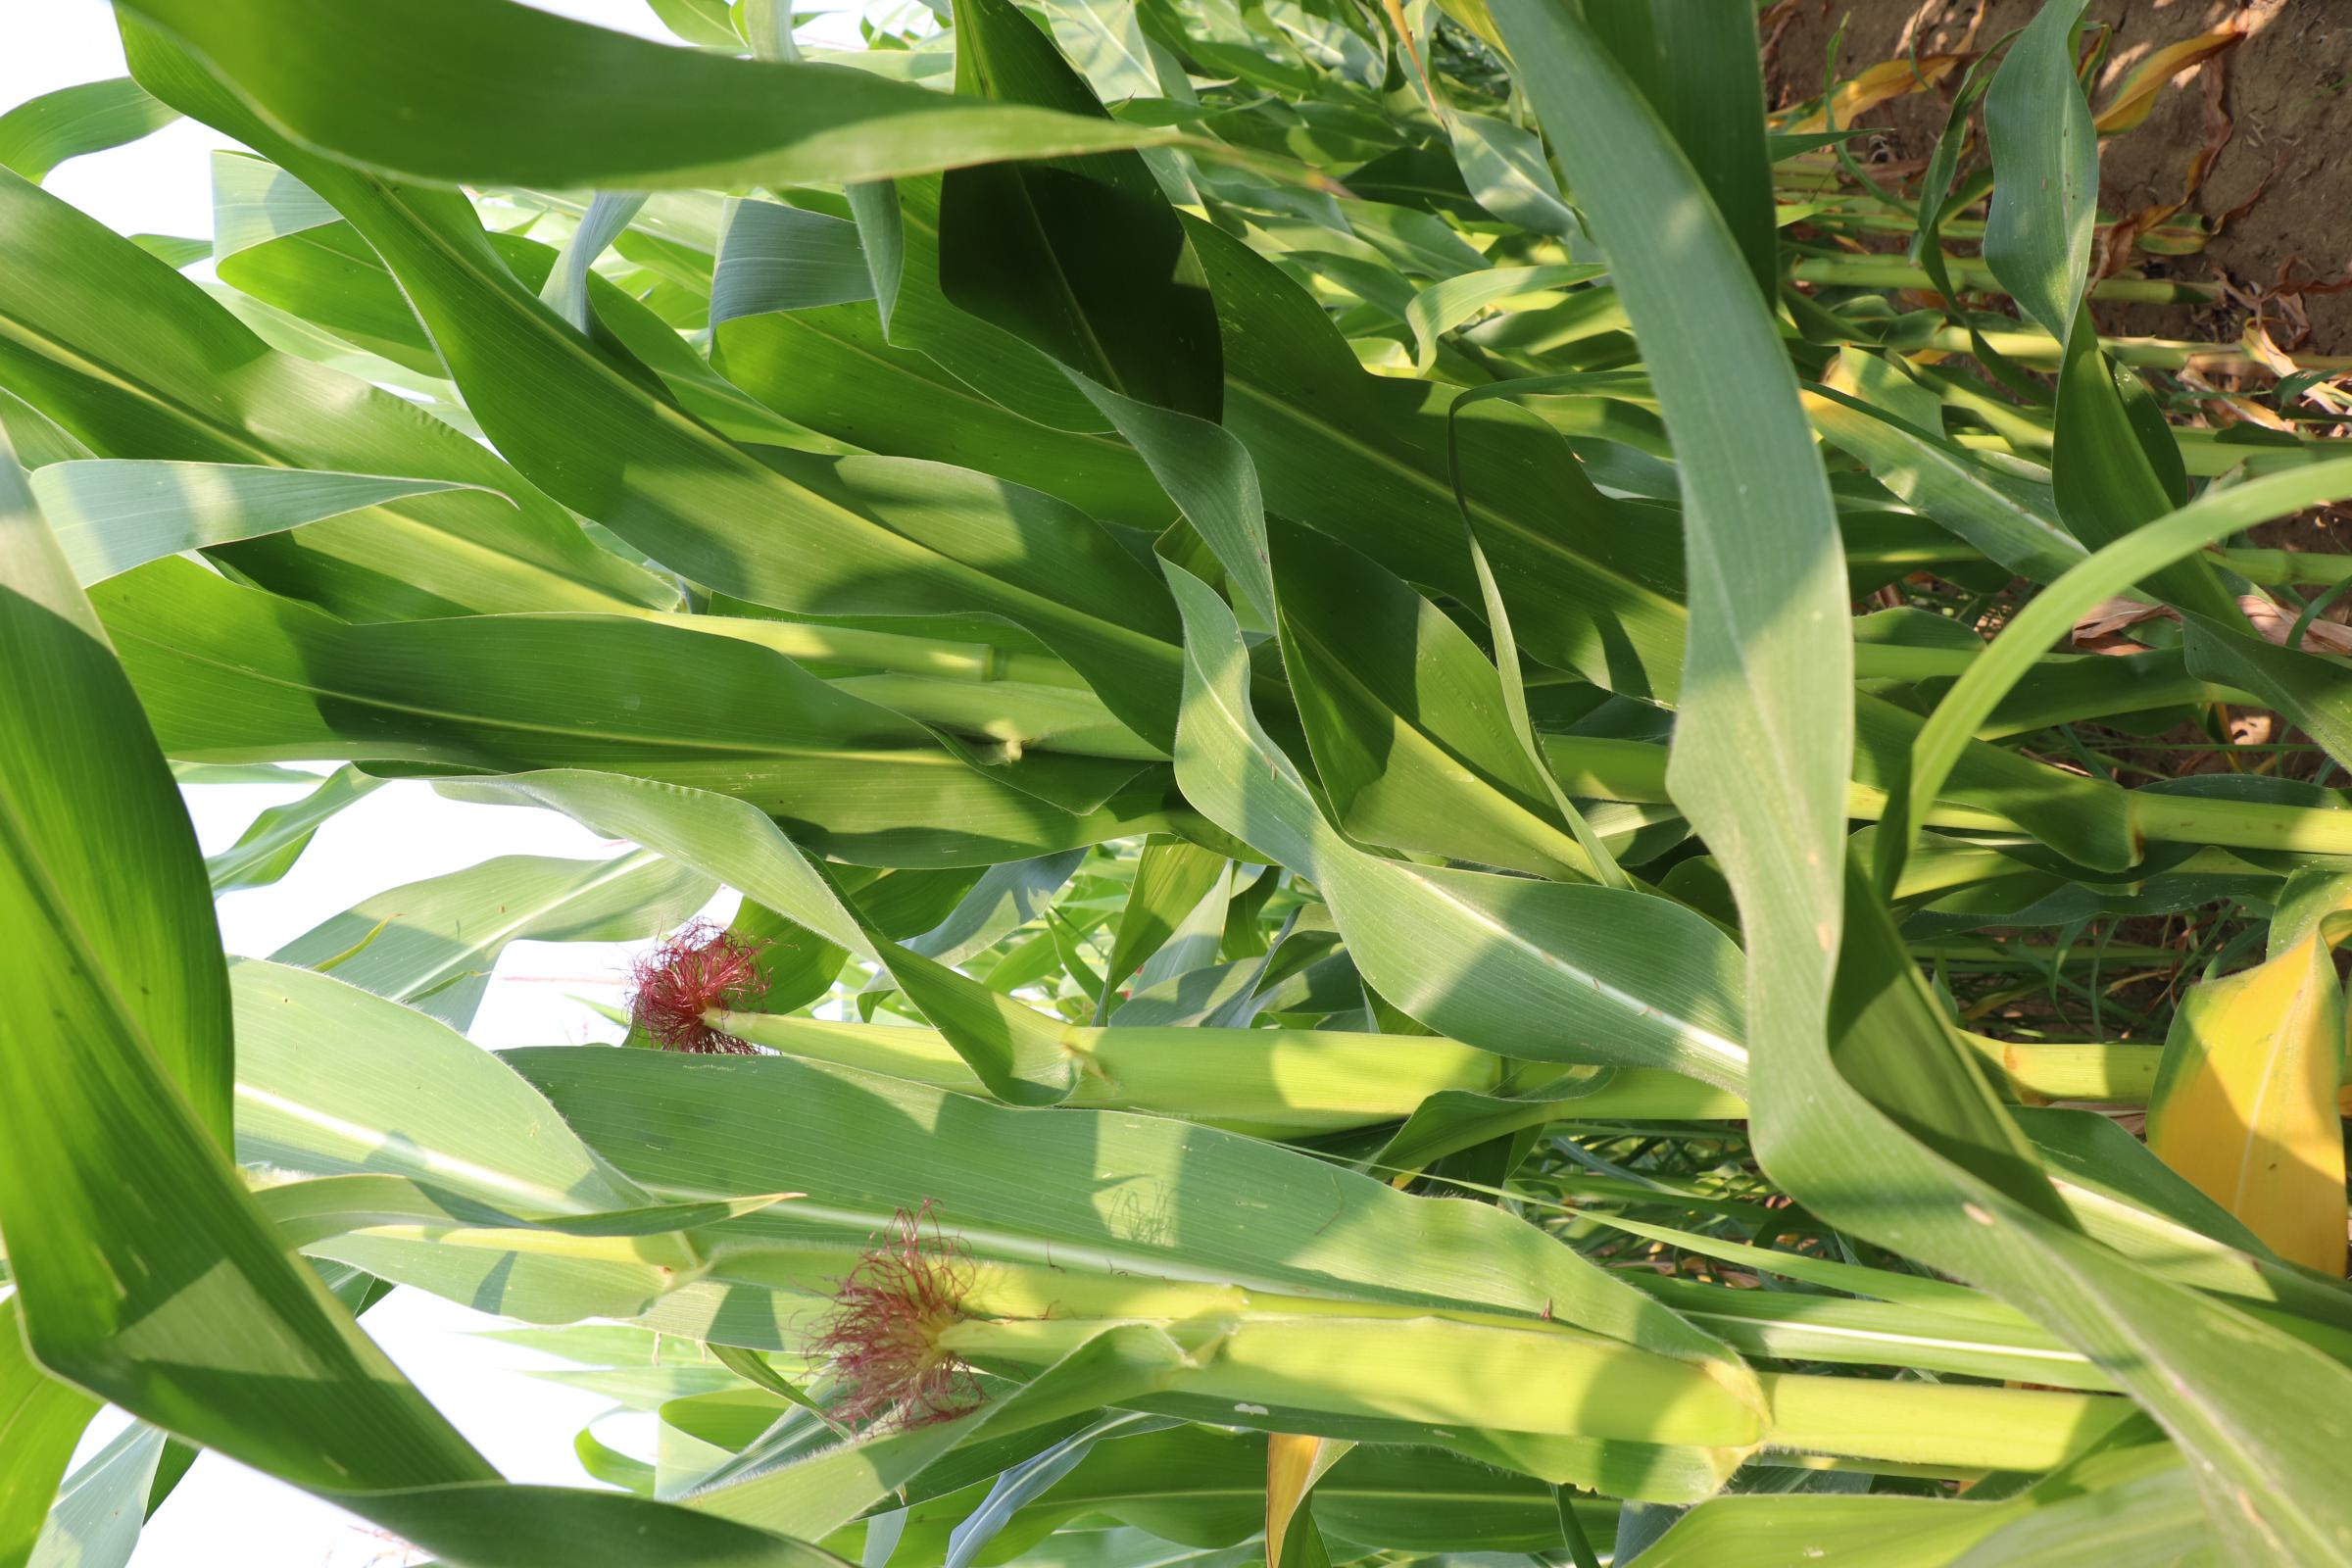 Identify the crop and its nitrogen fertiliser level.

maize, no added nitrogen
